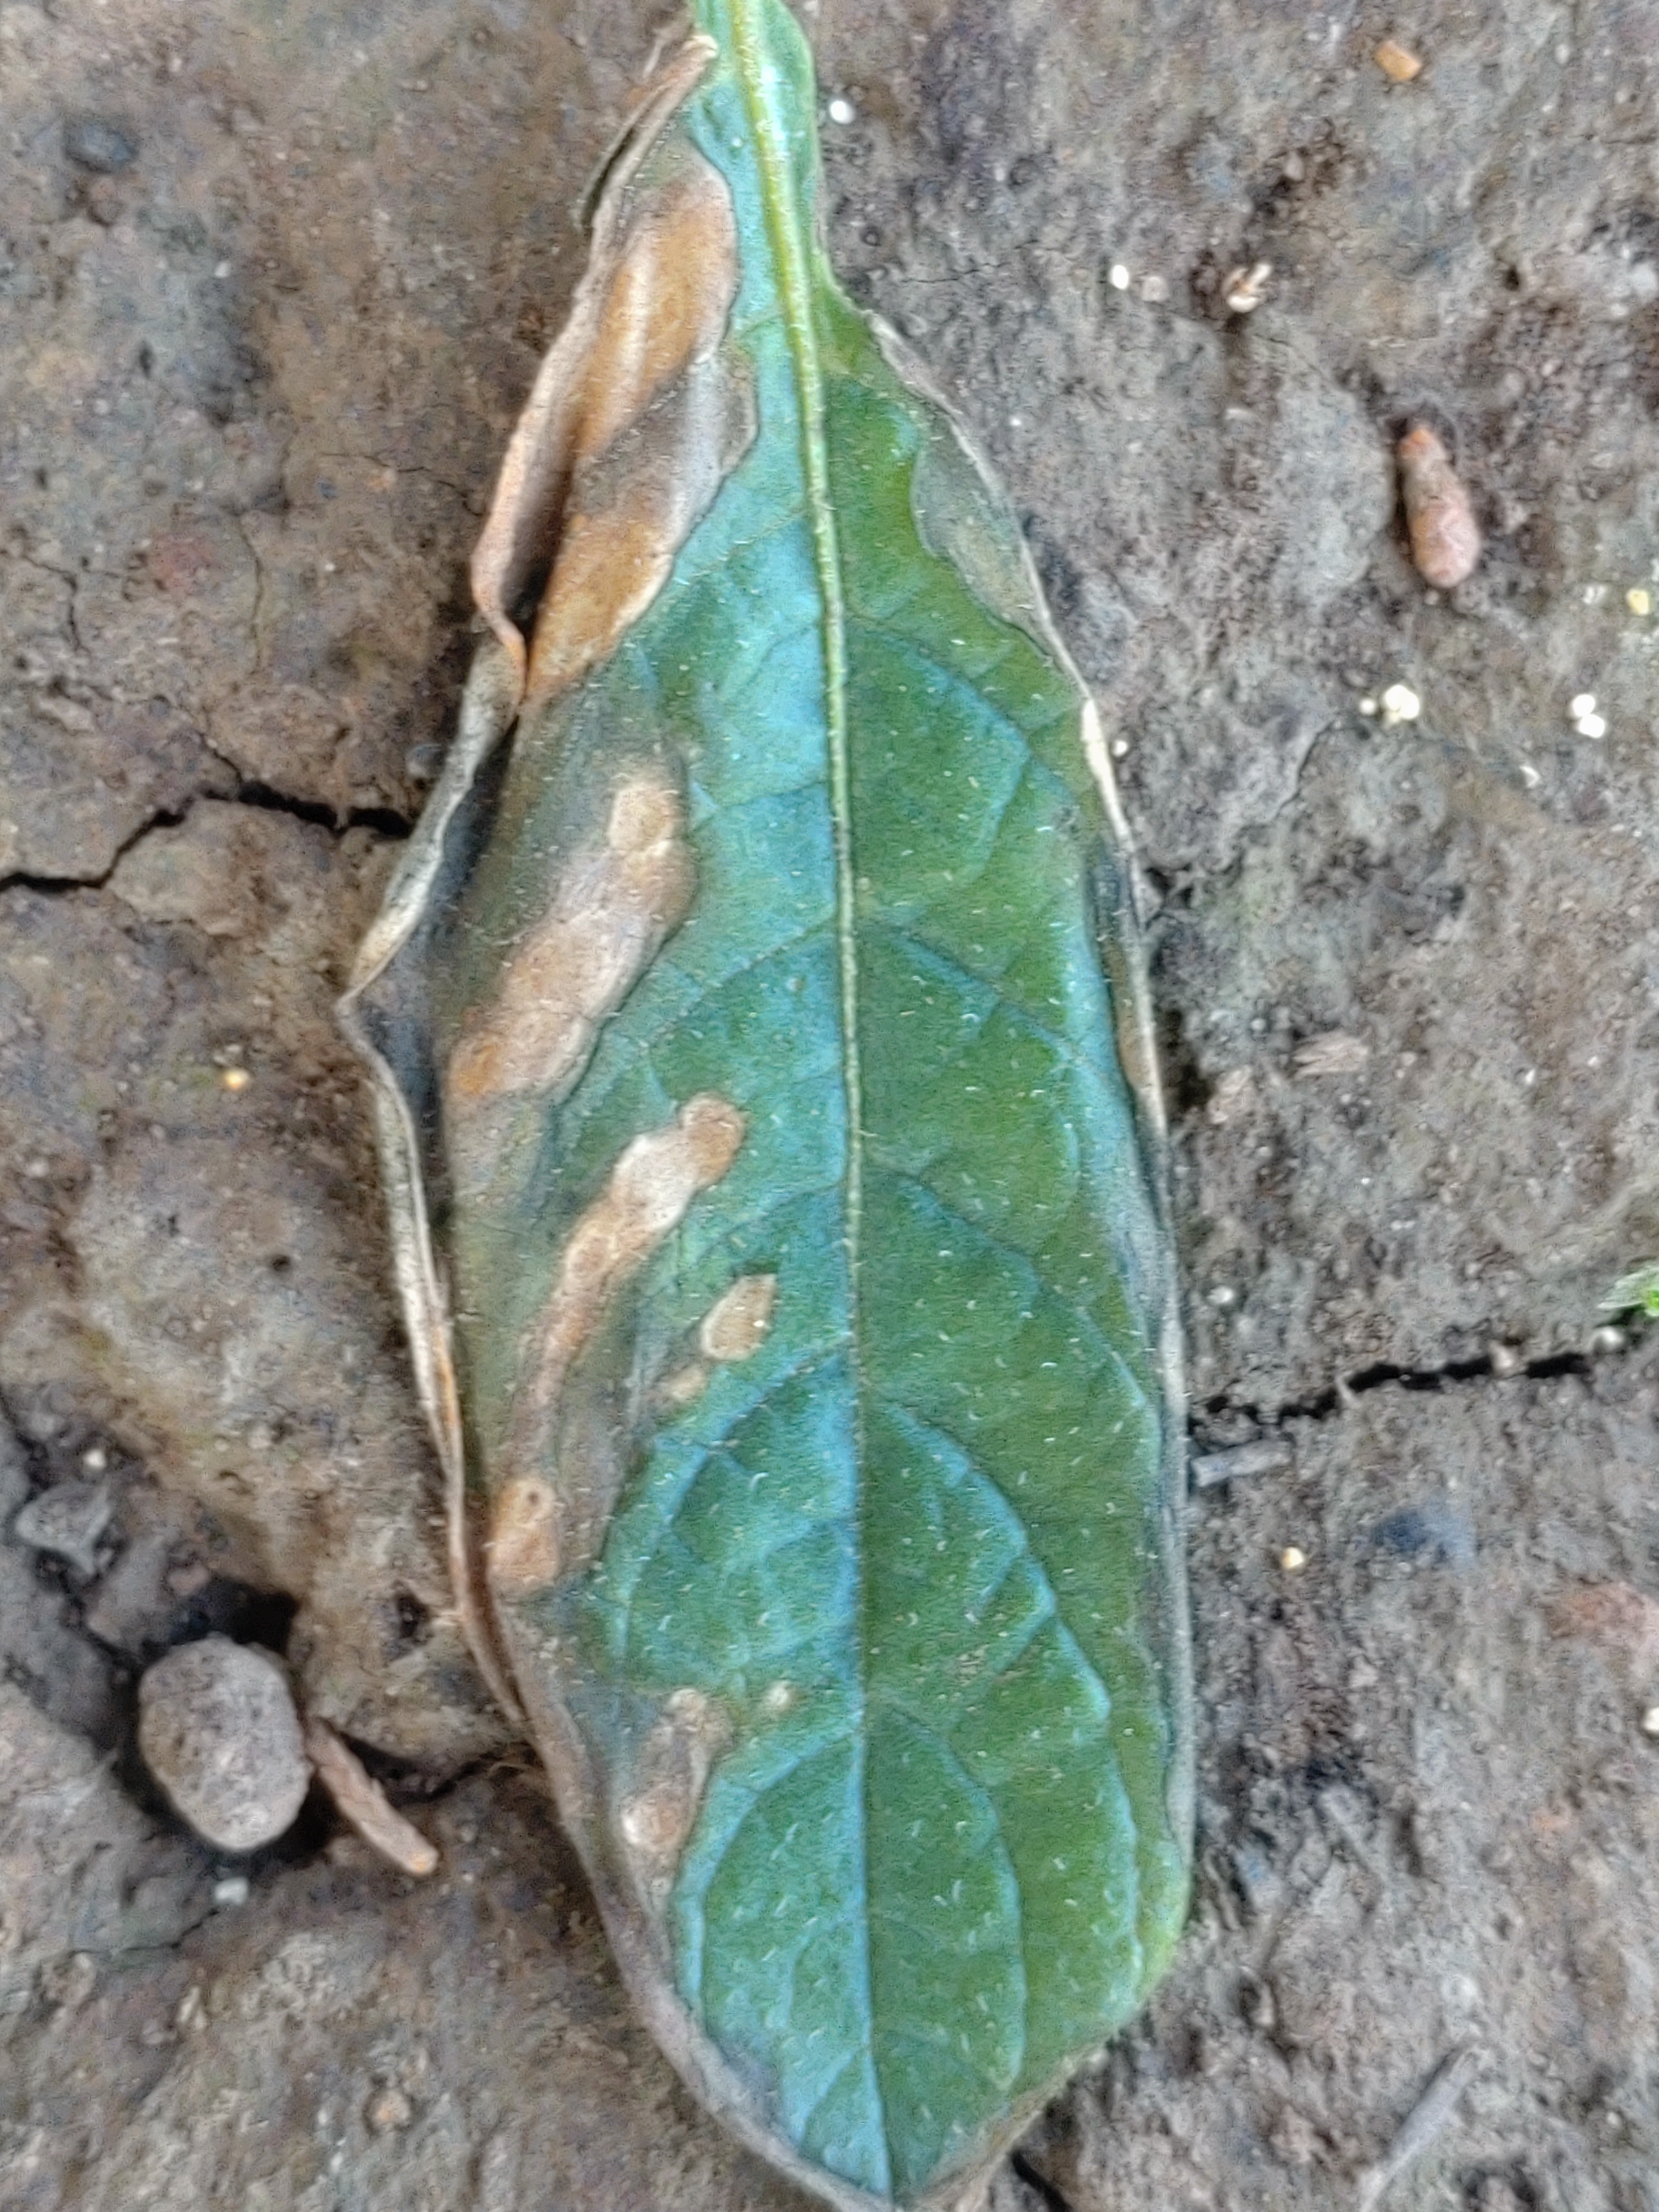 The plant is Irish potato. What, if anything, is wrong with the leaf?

early blight
